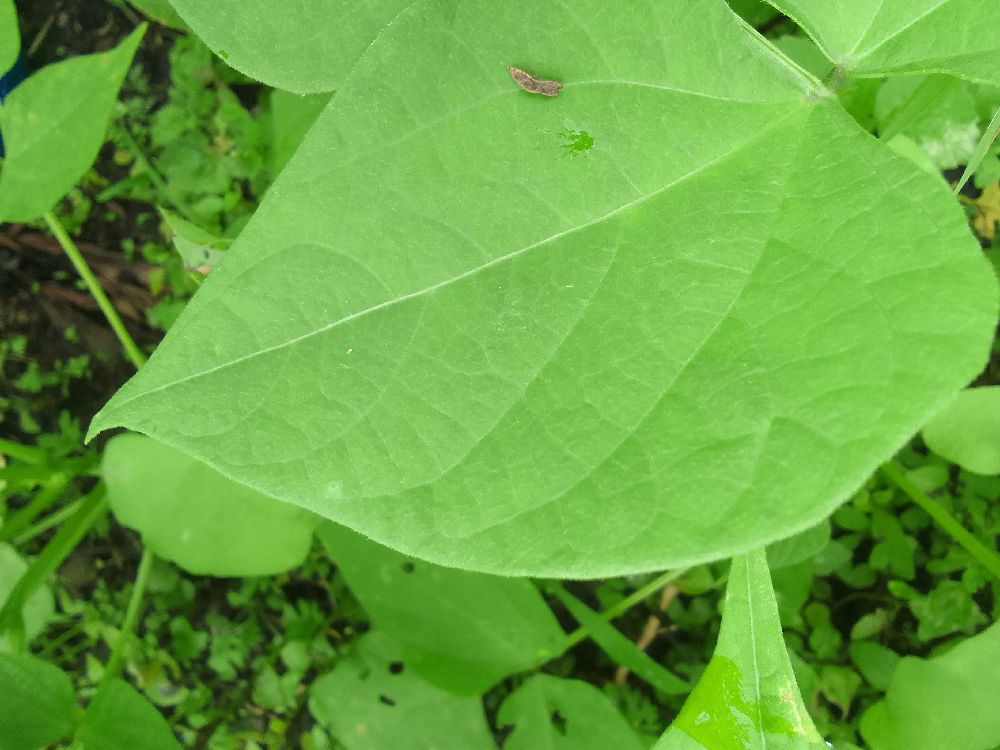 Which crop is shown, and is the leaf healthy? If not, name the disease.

common bean, healthy
